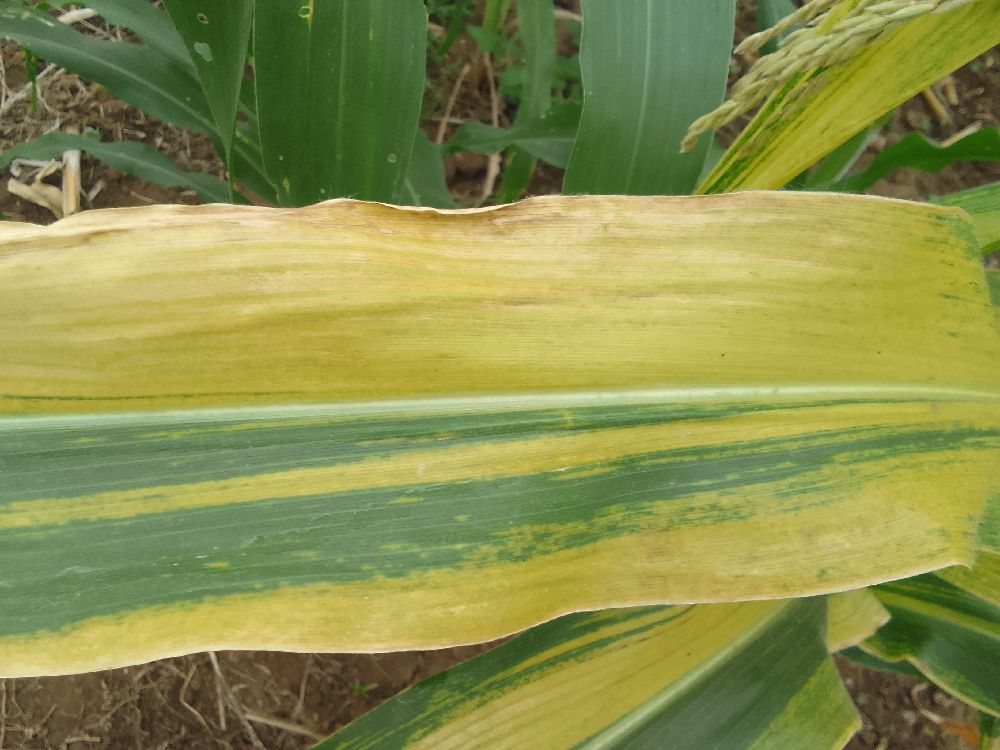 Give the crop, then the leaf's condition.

maize, maize lethal necrosis
